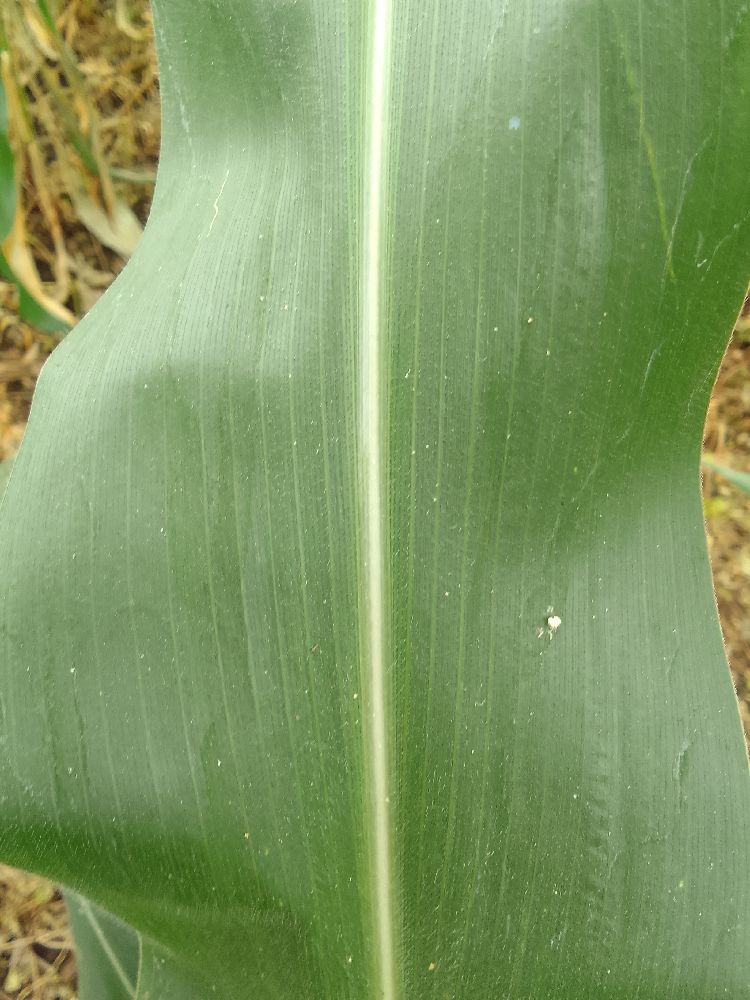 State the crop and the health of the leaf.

maize, healthy
